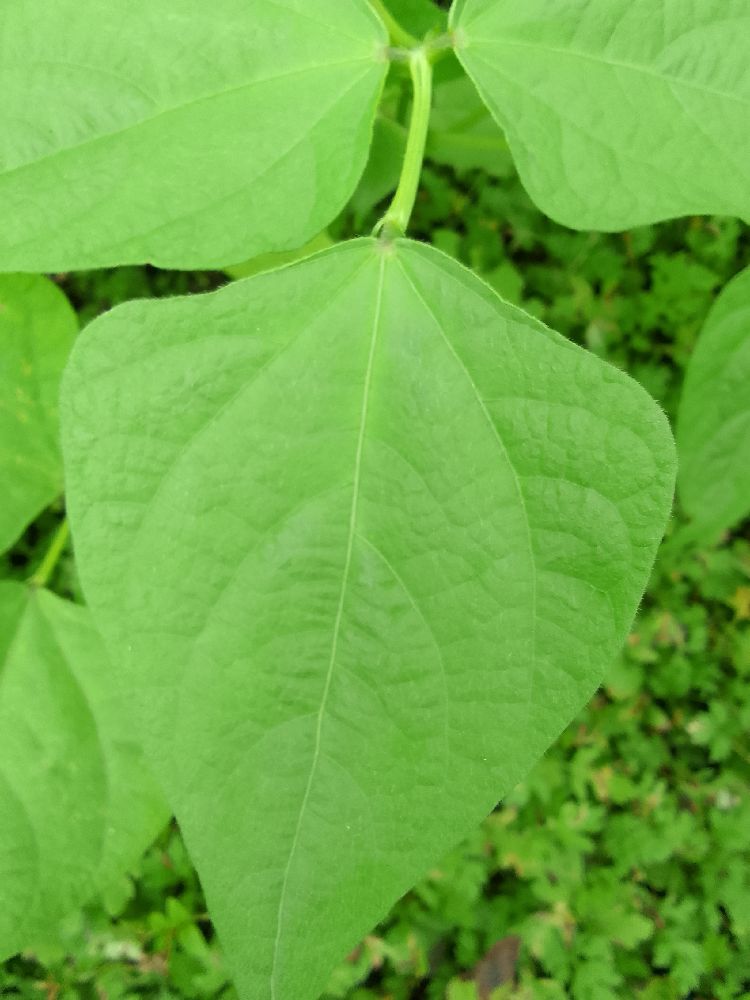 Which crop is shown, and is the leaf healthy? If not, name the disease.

common bean, healthy
